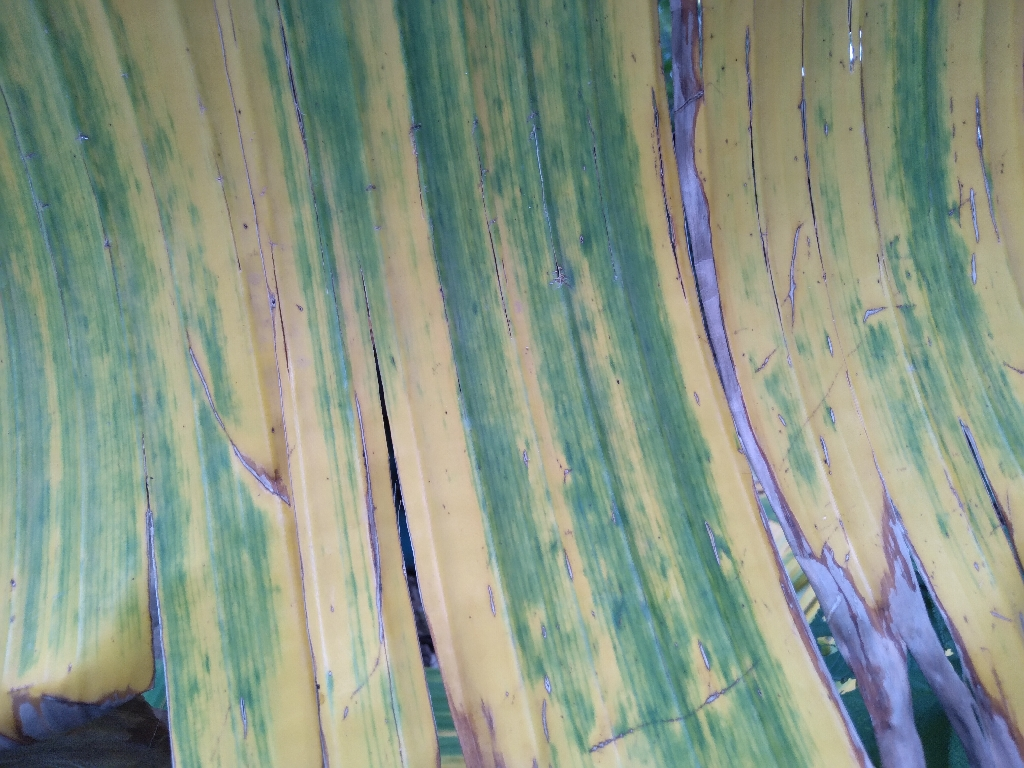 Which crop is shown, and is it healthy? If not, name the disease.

banana, fusarium wilt race 1
